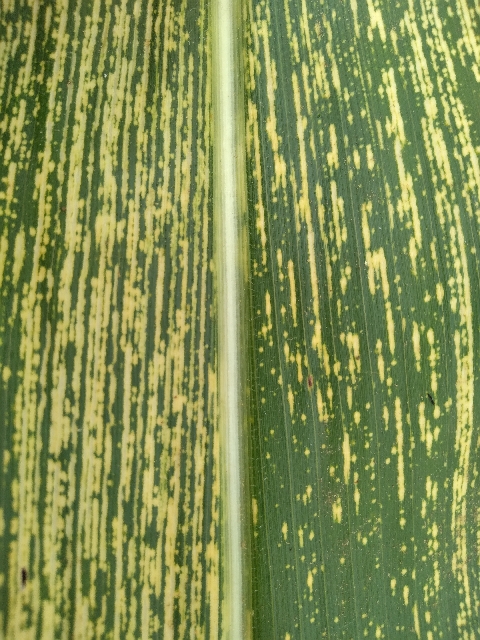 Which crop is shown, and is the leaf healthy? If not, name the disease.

maize, maize streak virus
